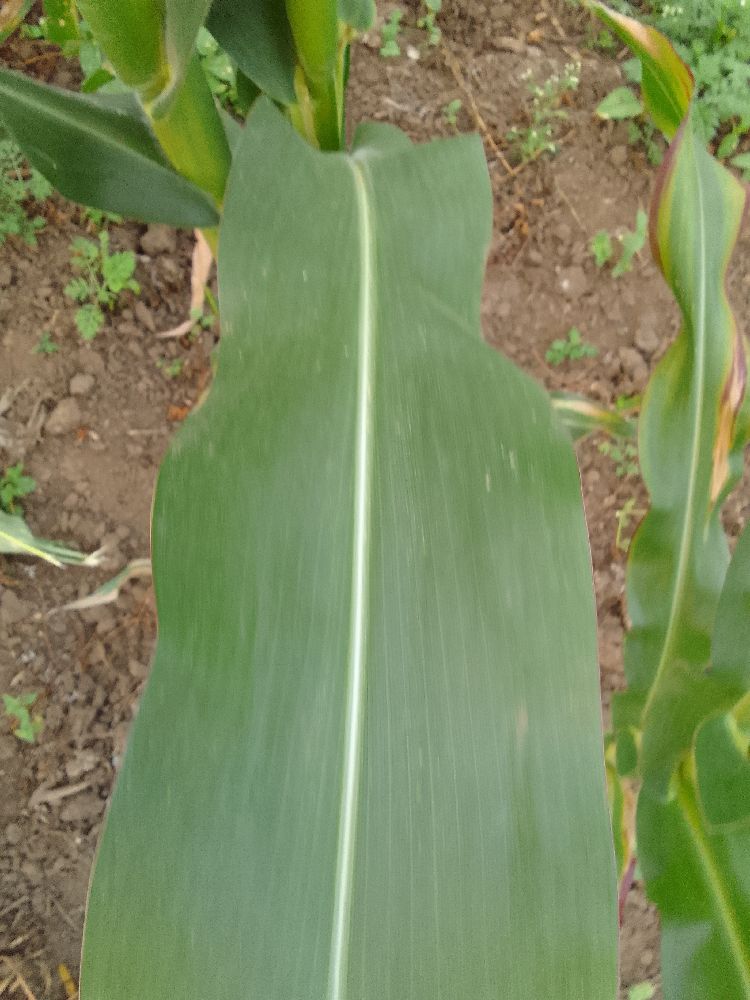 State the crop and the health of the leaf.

maize, healthy
